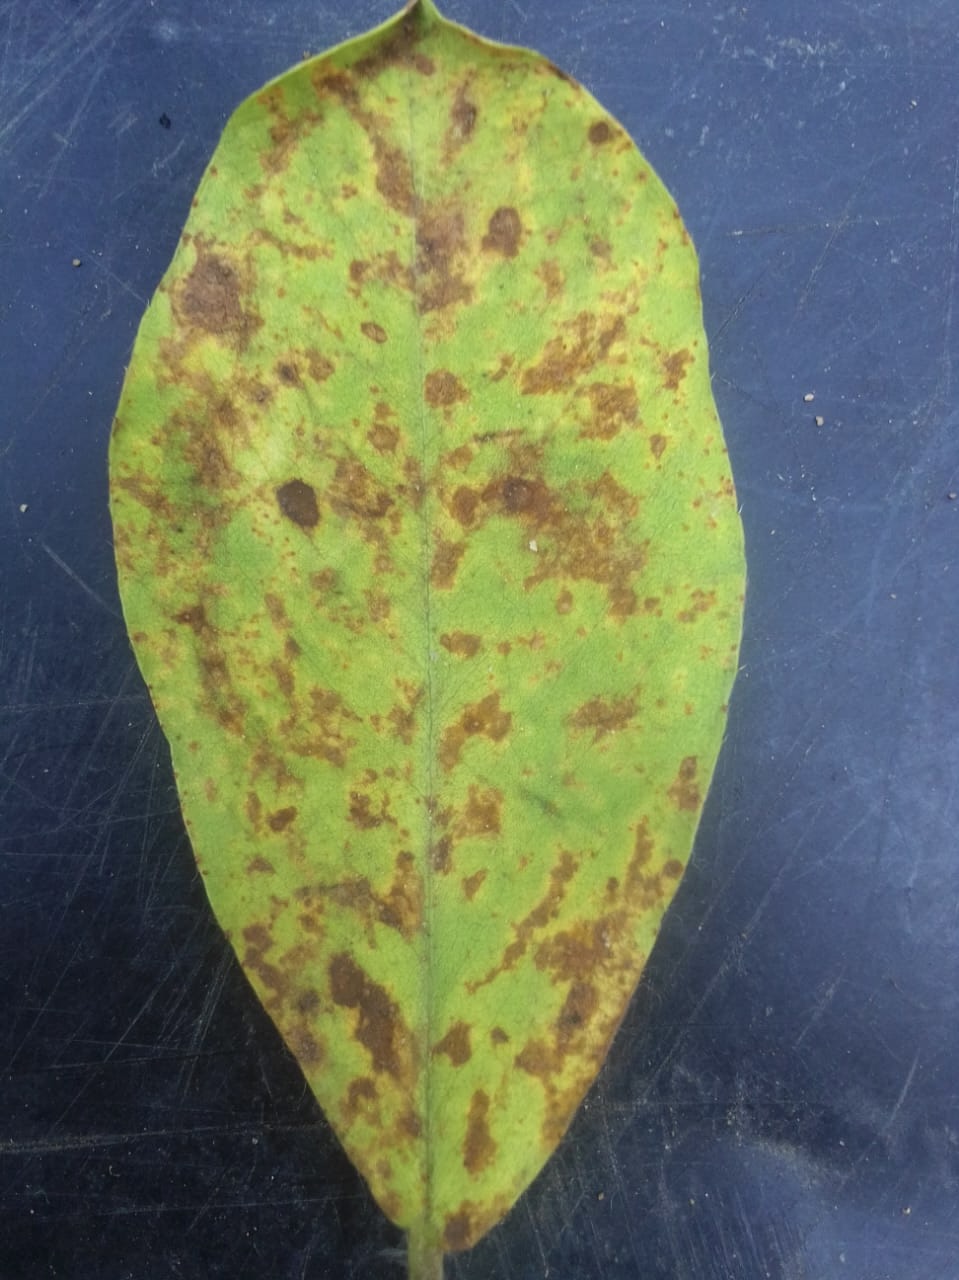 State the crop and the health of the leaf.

peanut, passalora arachidicola
